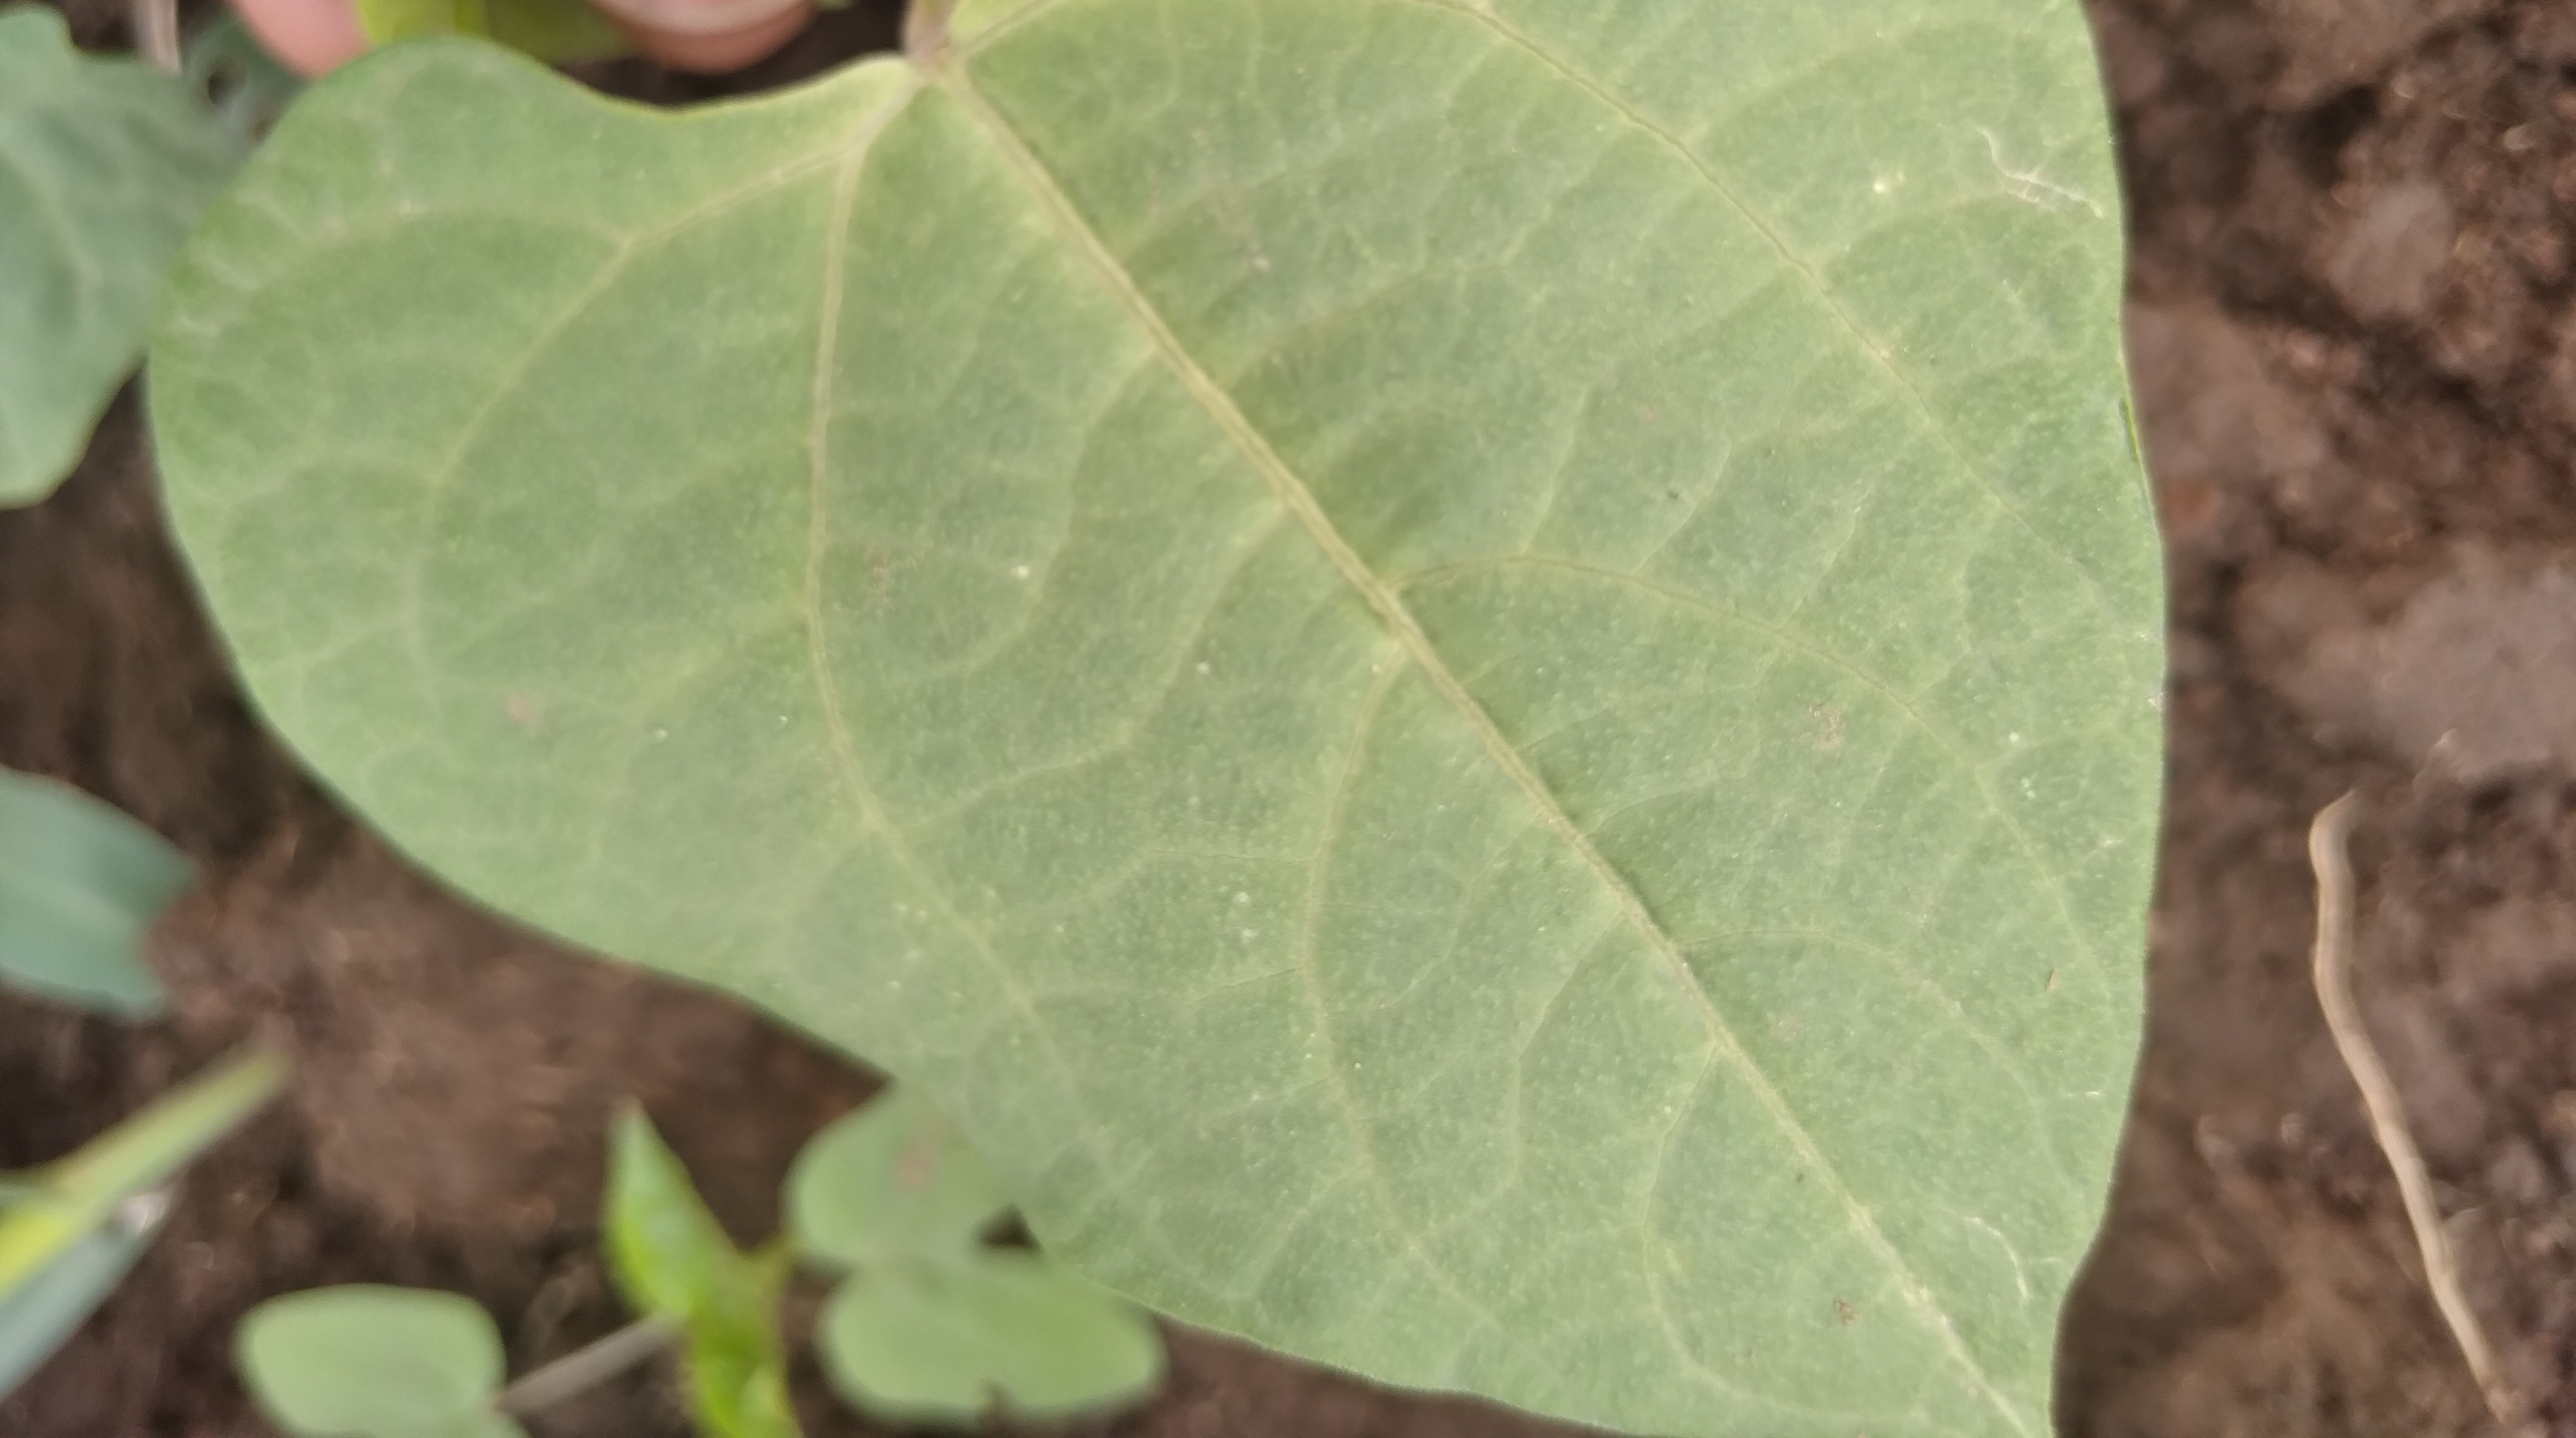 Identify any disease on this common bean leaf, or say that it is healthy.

healthy
